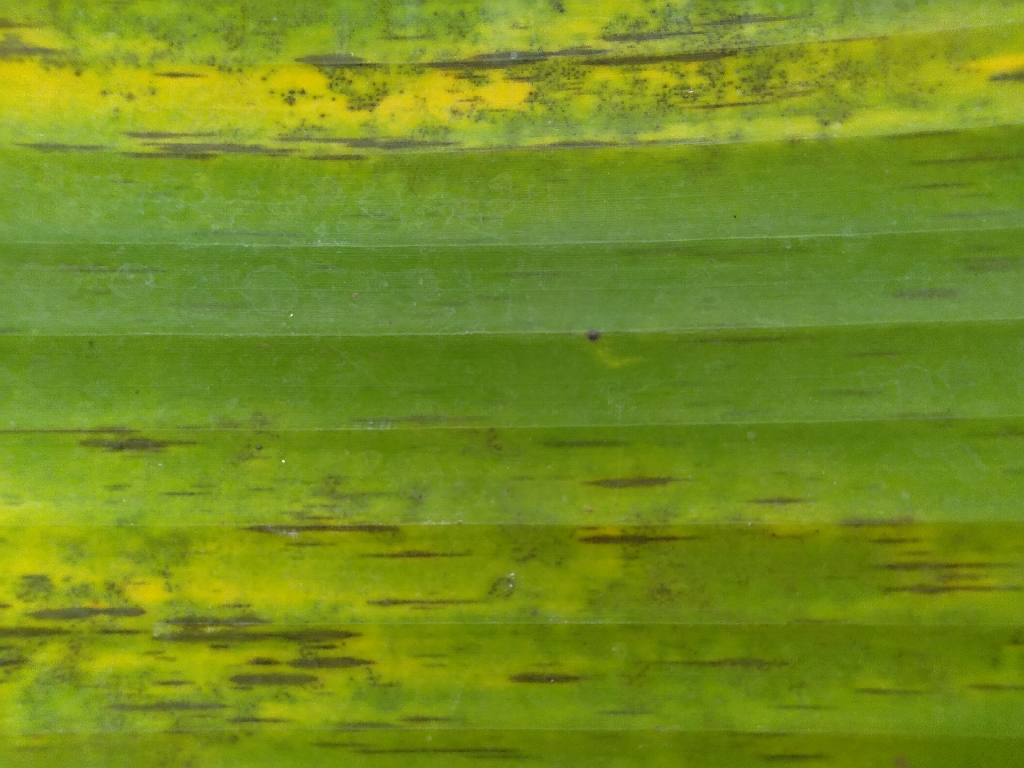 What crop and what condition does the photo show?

banana, black sigatoka
